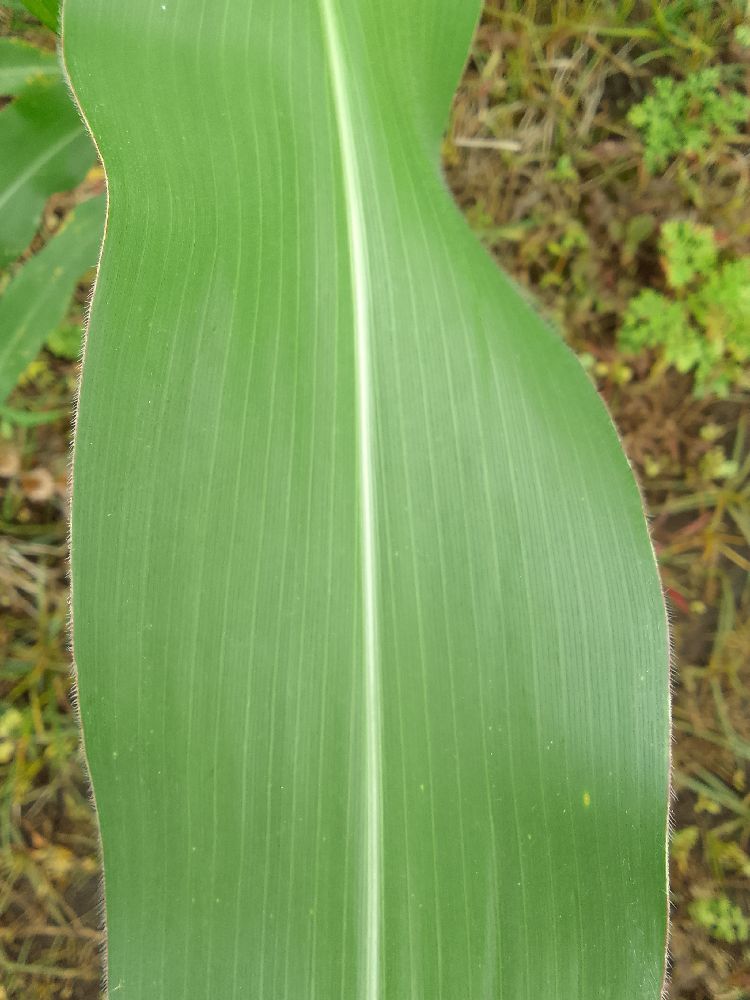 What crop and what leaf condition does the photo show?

maize, healthy
